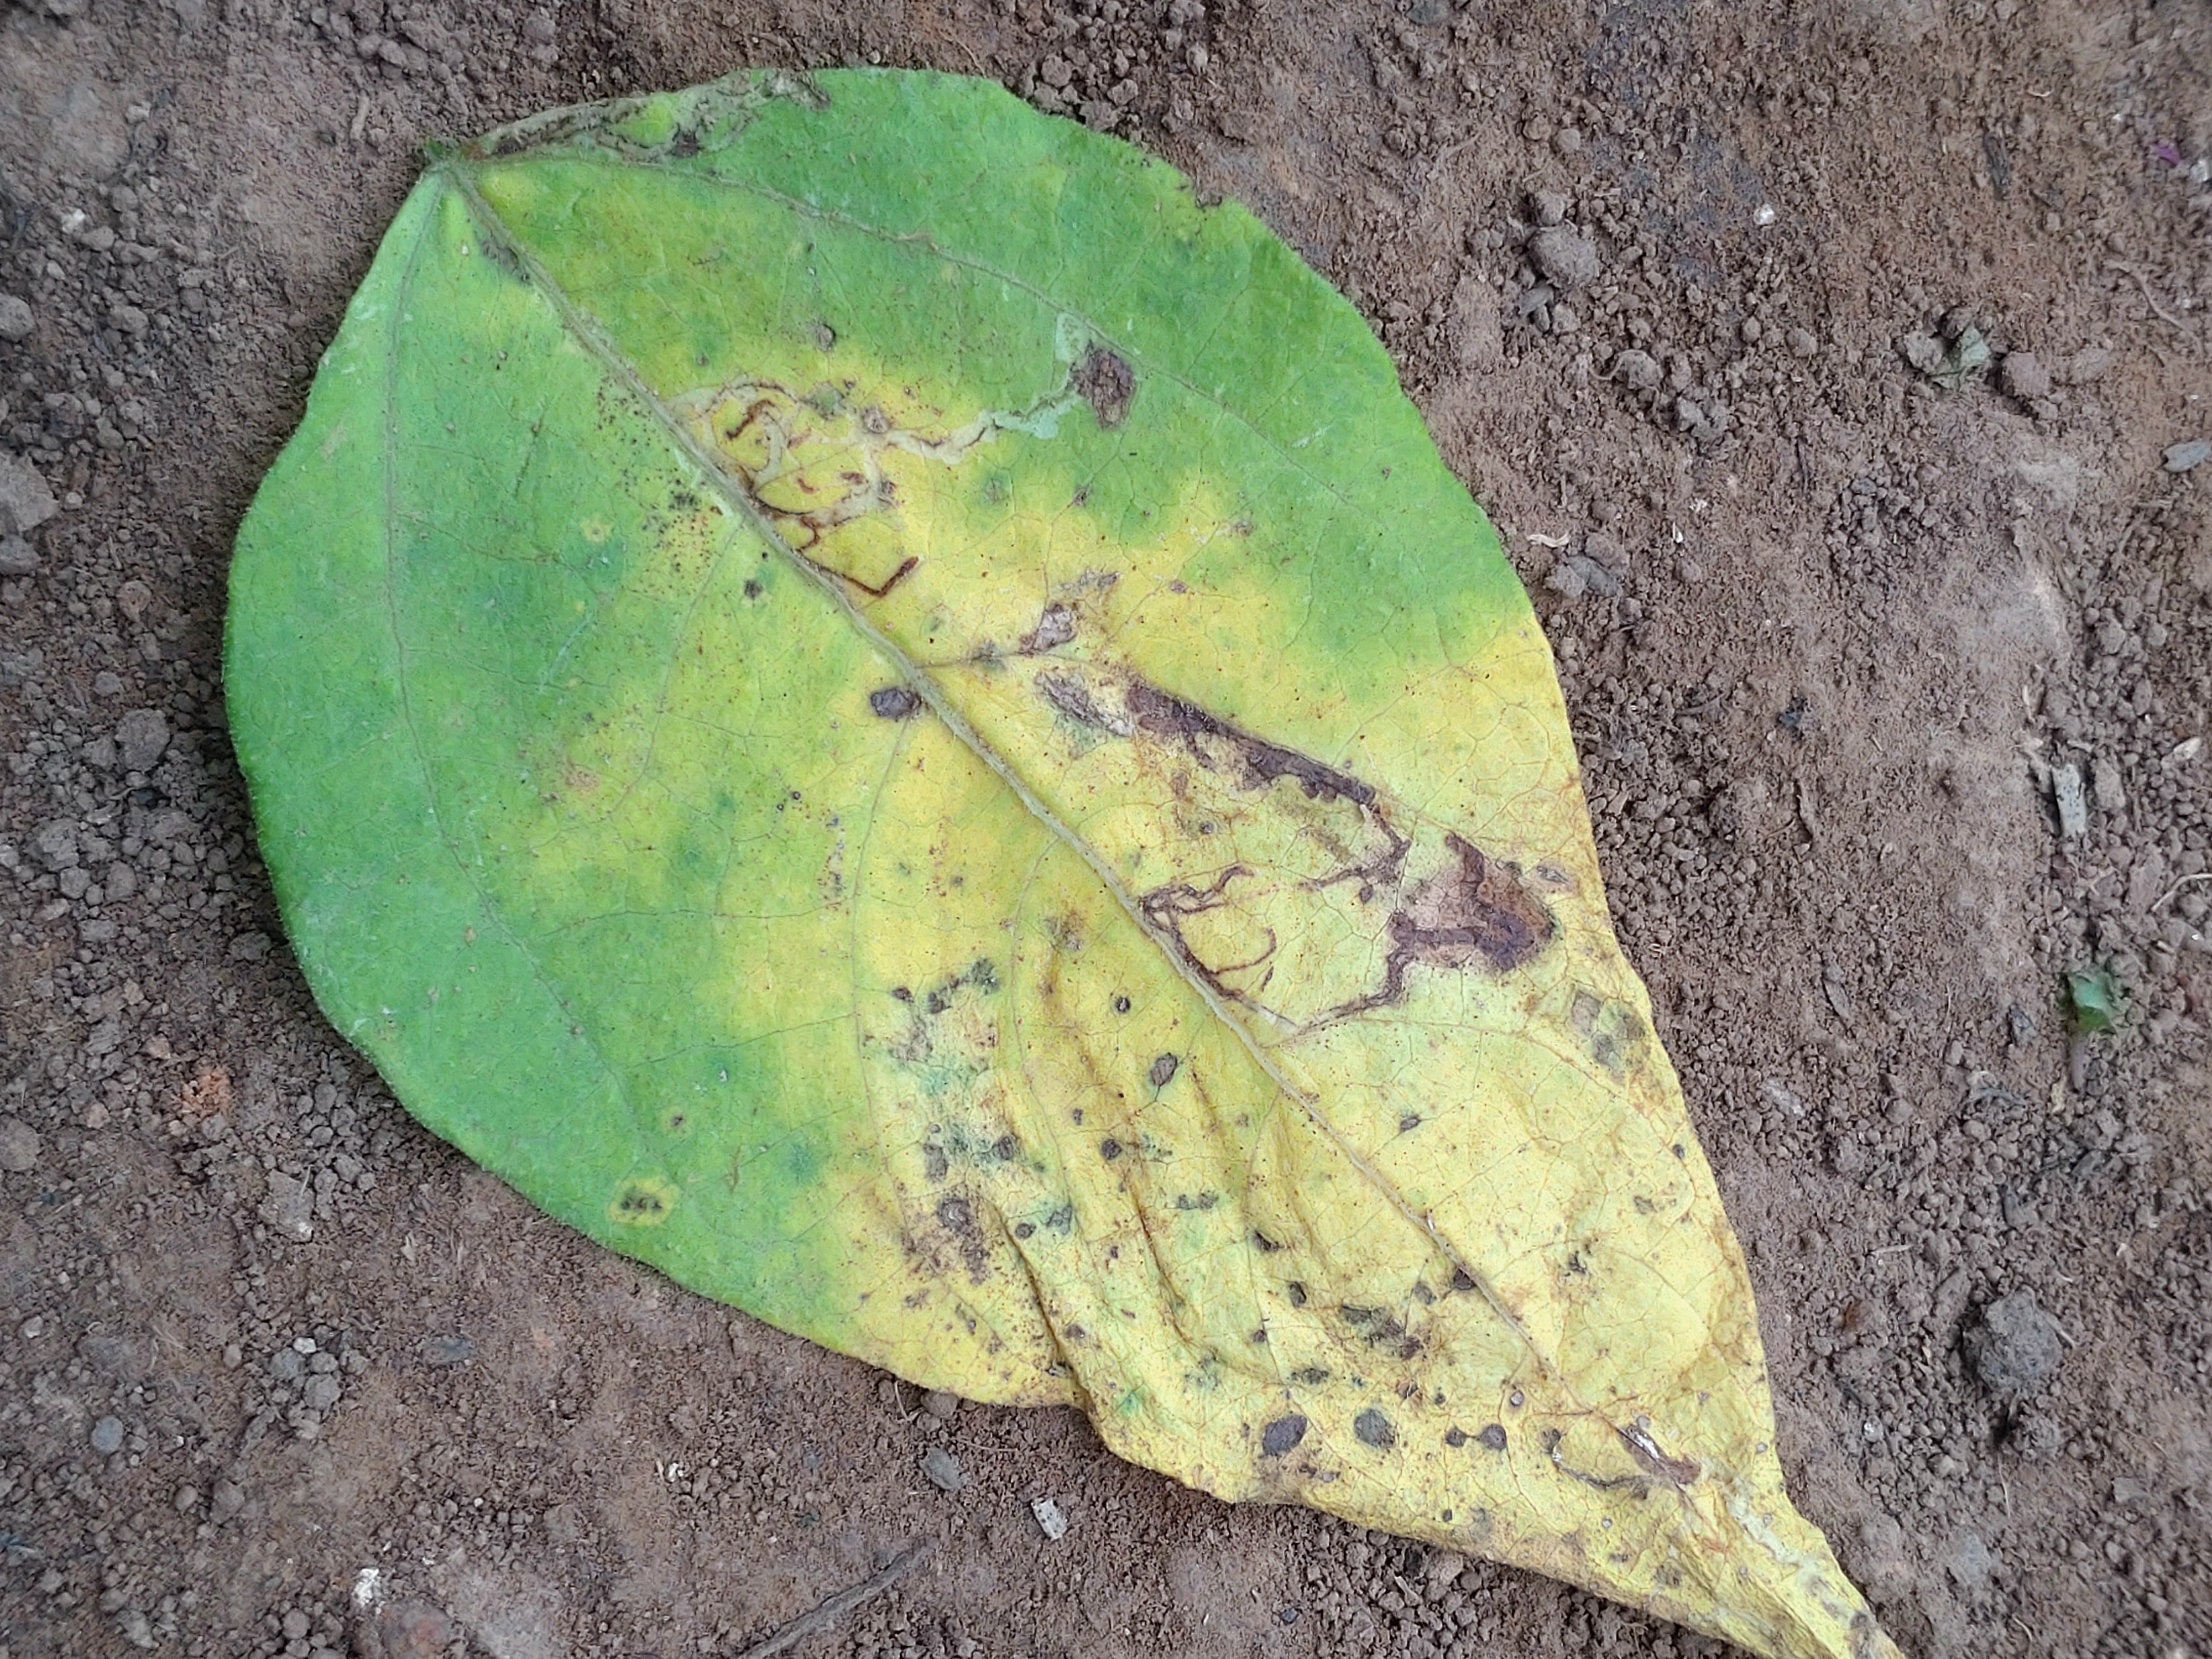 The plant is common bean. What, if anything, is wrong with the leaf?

anthracnose
